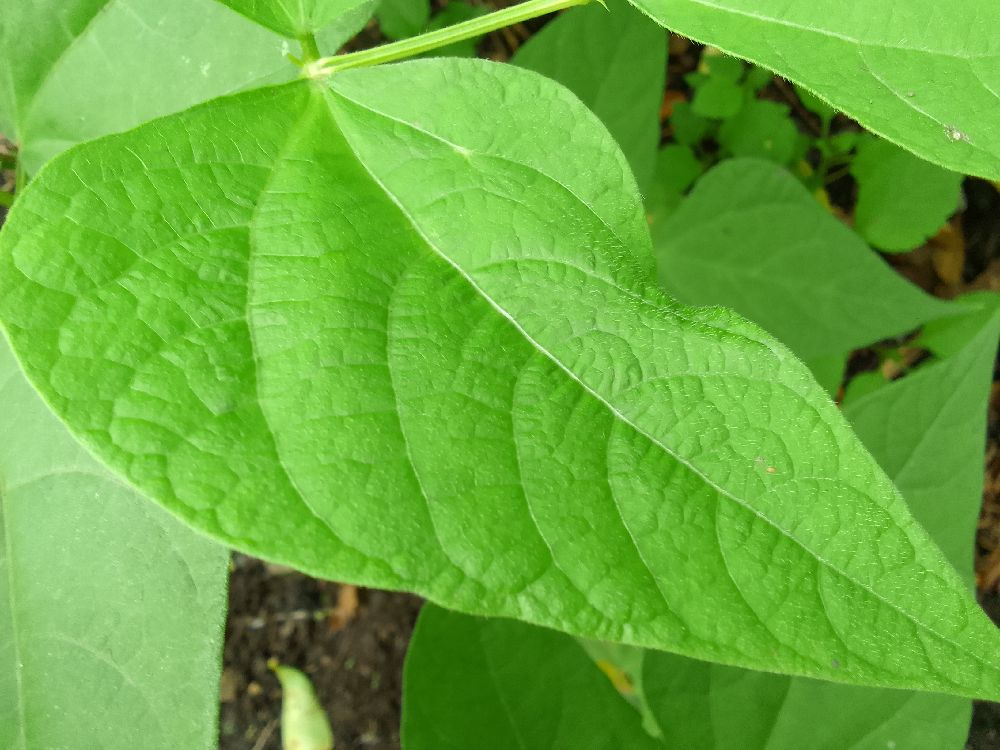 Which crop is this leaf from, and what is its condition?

common bean, healthy
